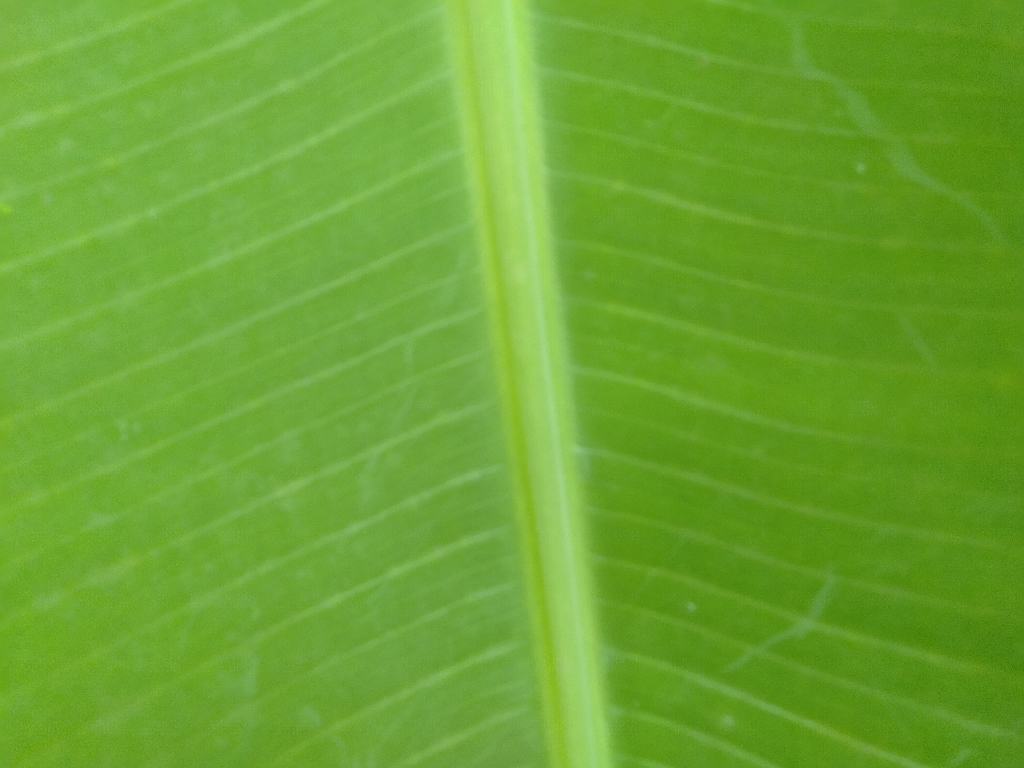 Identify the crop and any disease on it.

banana, healthy
